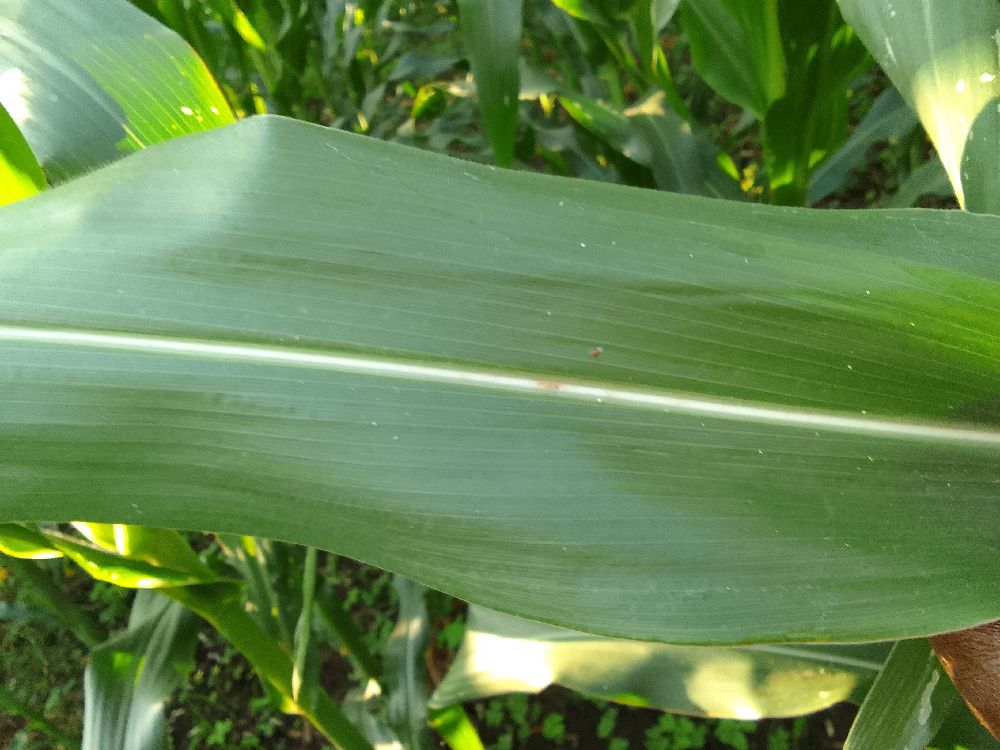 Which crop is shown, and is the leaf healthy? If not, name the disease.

maize, healthy
